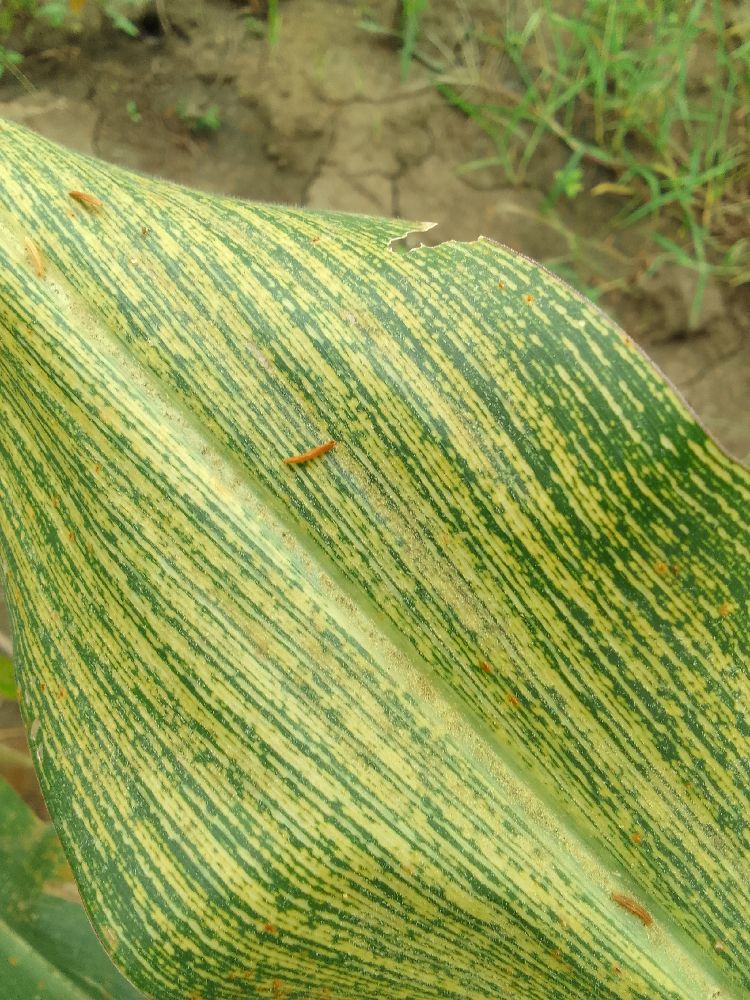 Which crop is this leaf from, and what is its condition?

maize, maize streak virus
